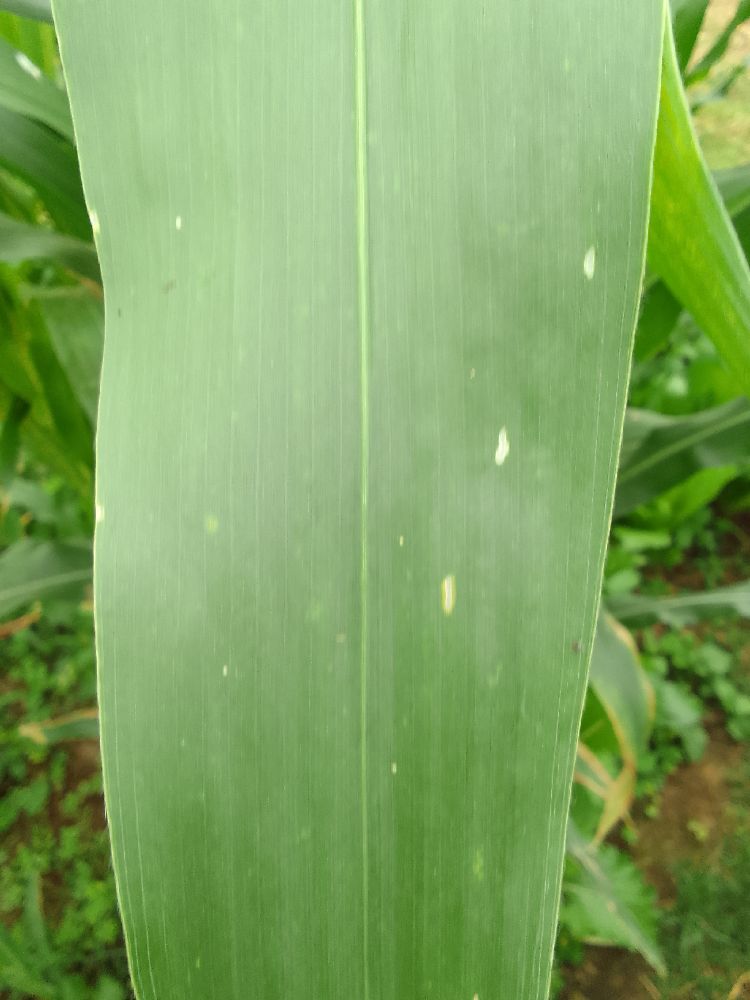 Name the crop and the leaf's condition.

maize, healthy
